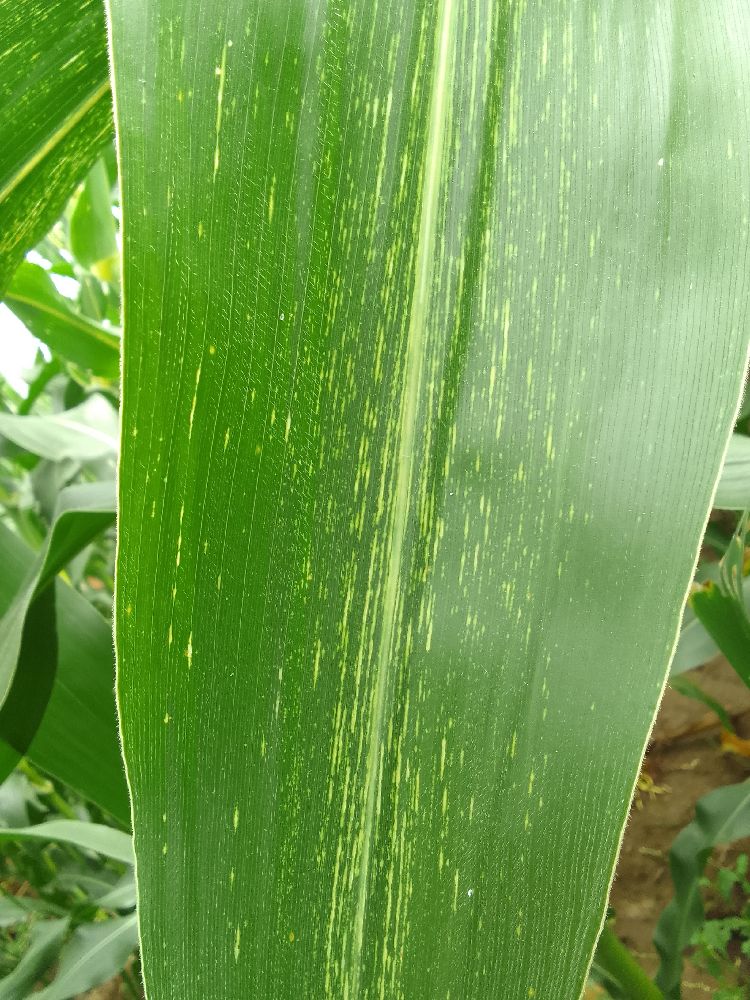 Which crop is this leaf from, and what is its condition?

maize, maize streak virus
